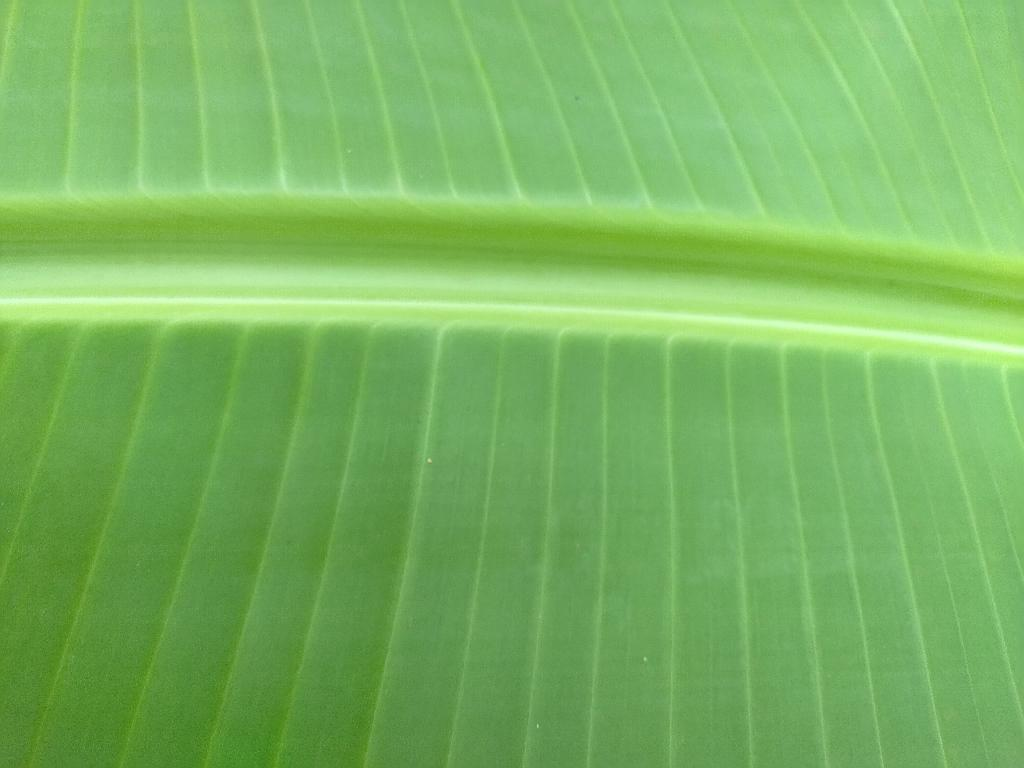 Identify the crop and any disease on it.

banana, healthy
